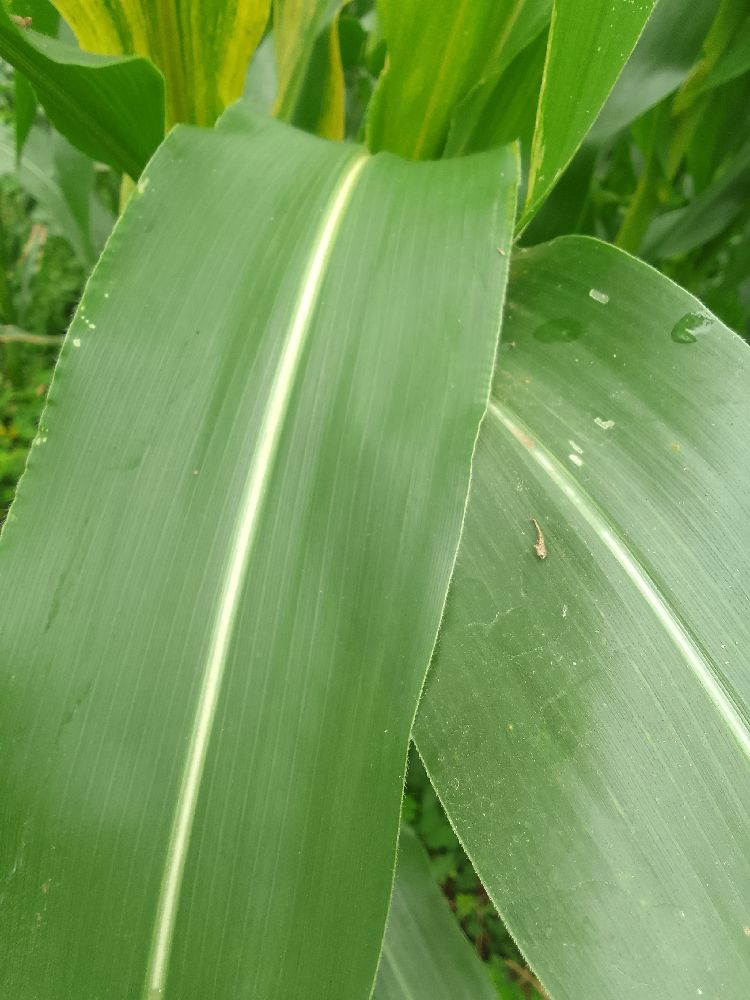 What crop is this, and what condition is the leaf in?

maize, healthy
